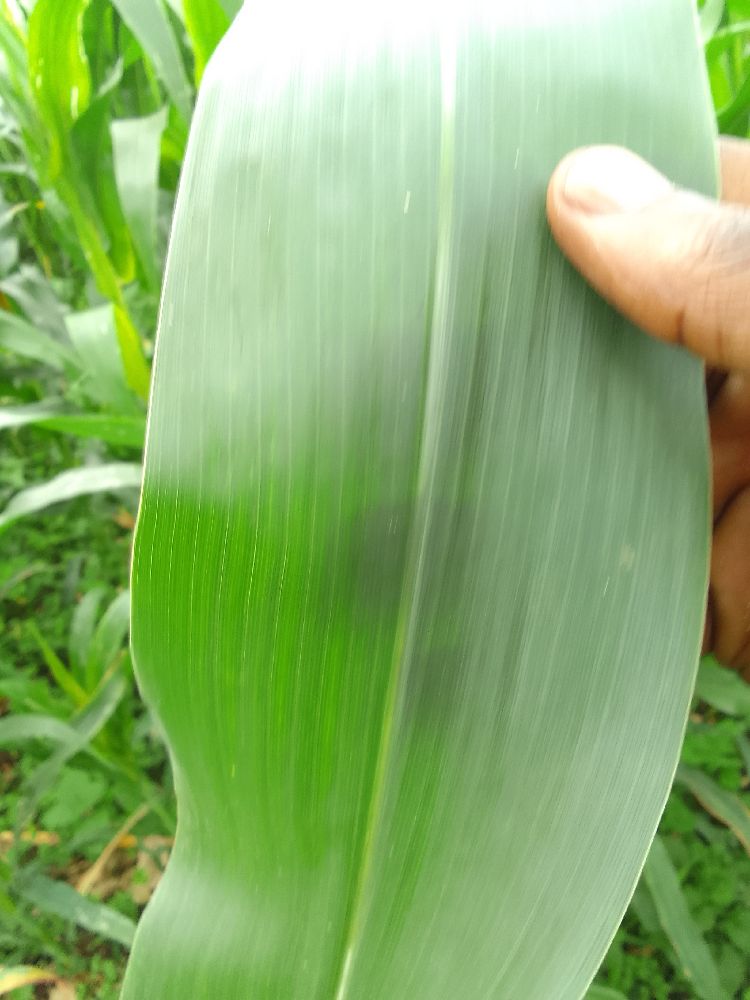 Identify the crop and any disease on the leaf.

maize, healthy
